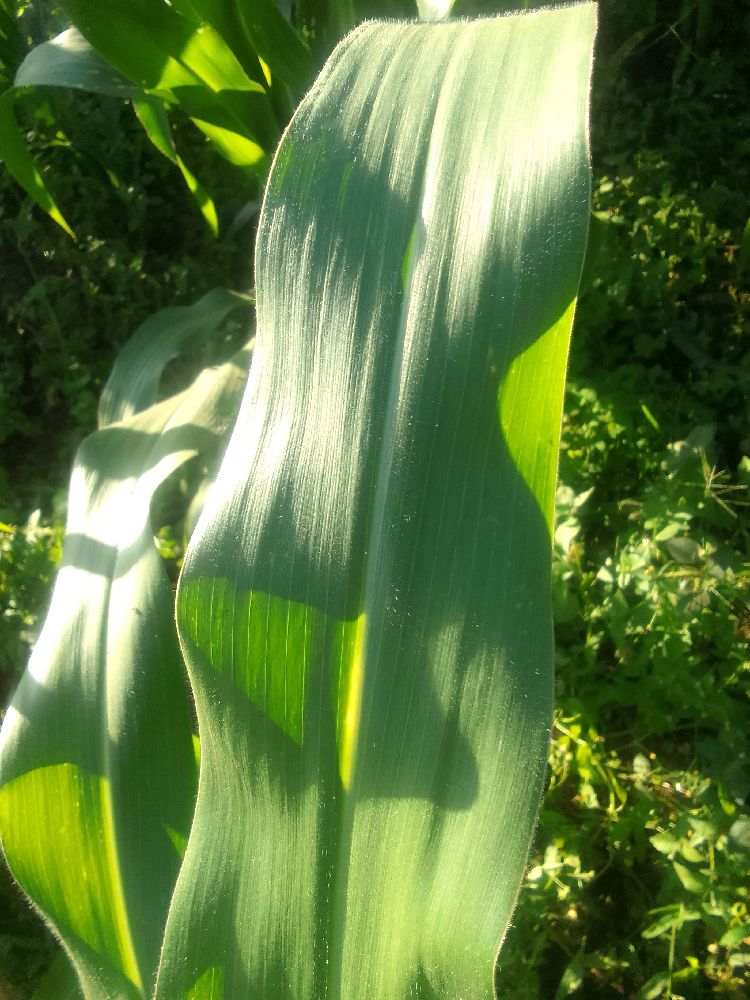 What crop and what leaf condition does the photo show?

maize, healthy
